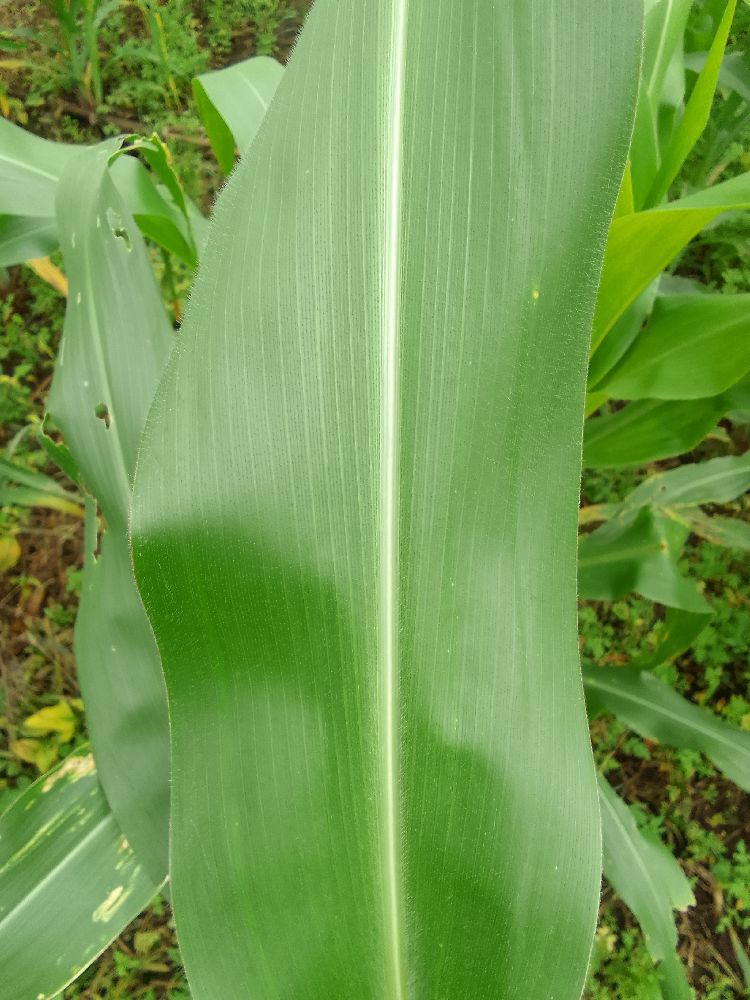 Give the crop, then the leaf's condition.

maize, healthy
